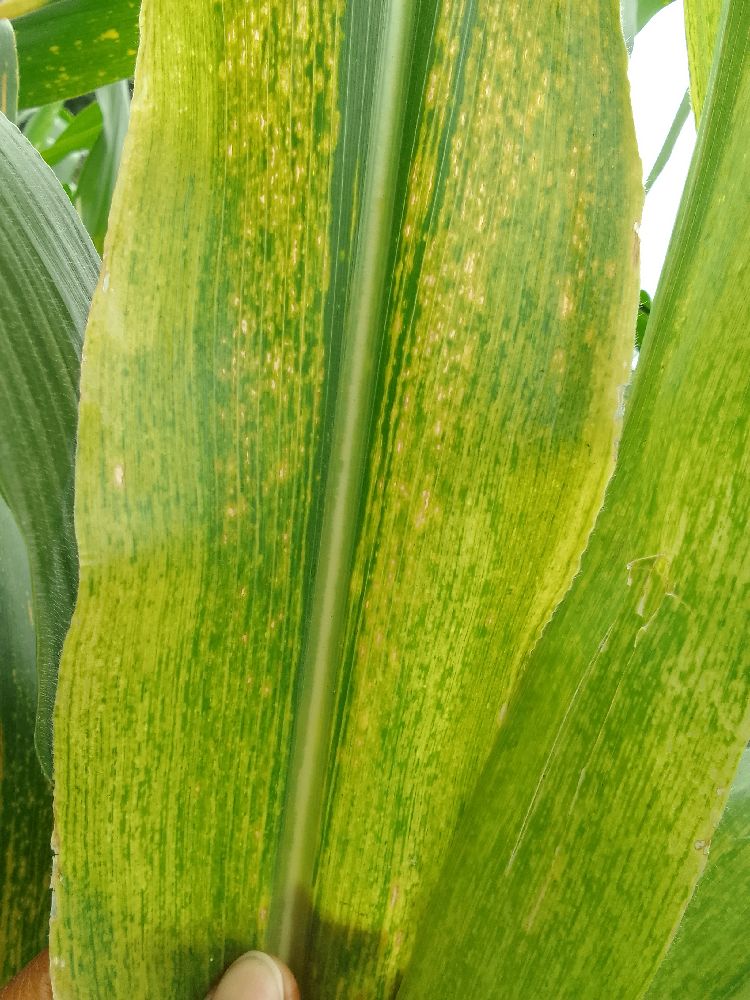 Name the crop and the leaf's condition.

maize, maize lethal necrosis
